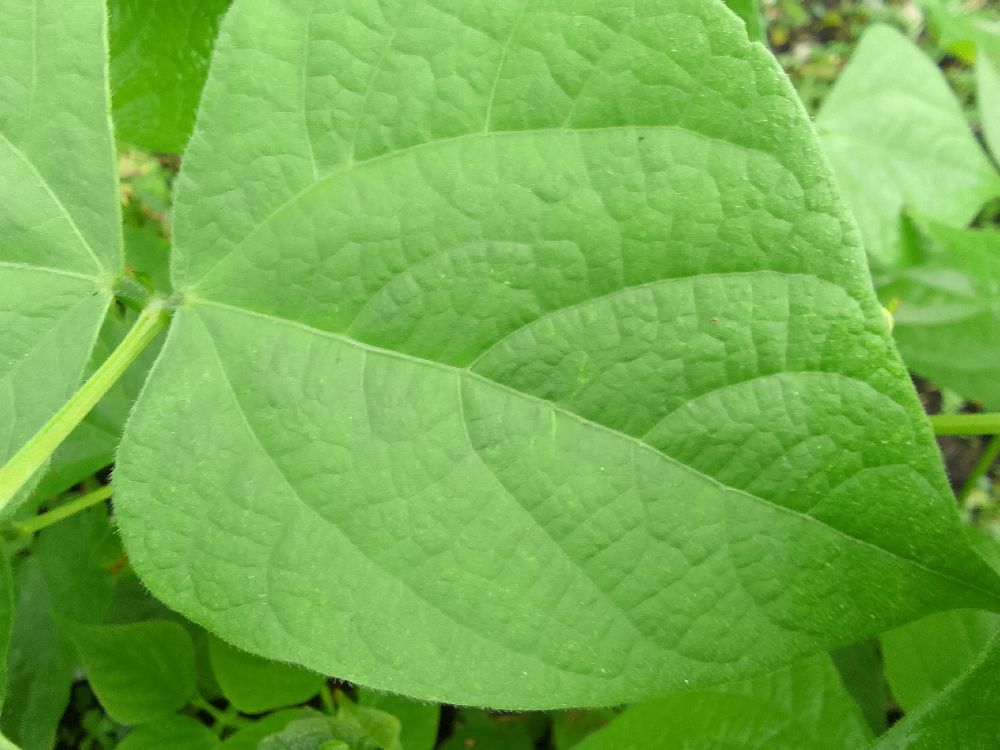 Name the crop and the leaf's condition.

common bean, healthy
